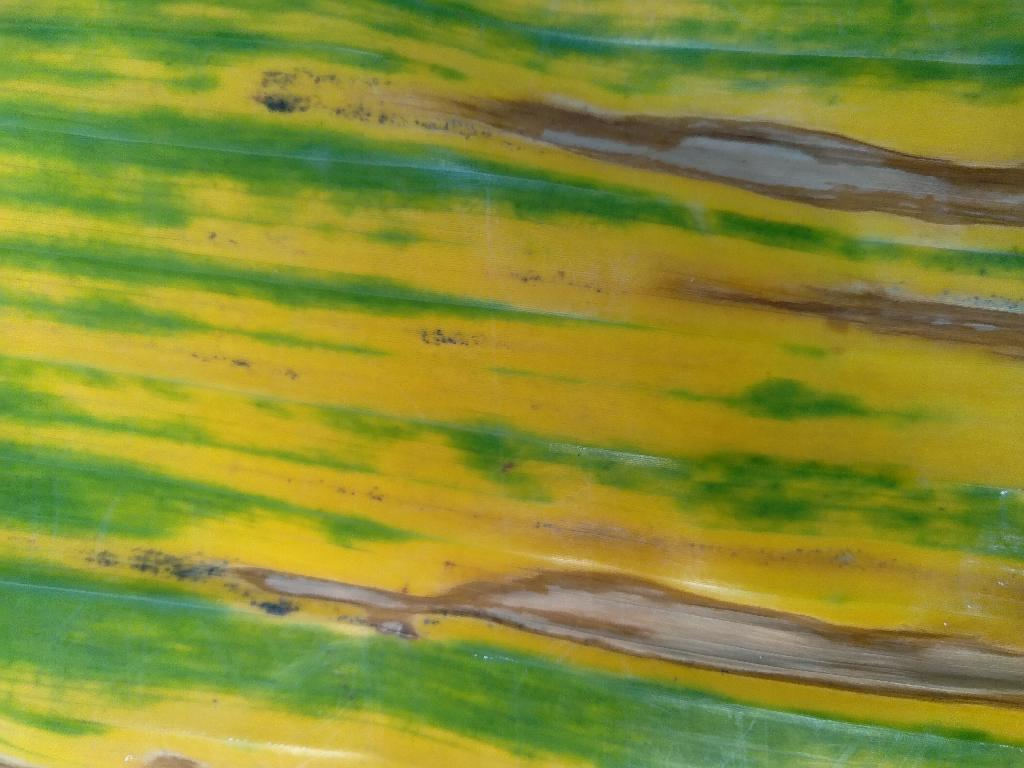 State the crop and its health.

banana, fusarium wilt race 1
